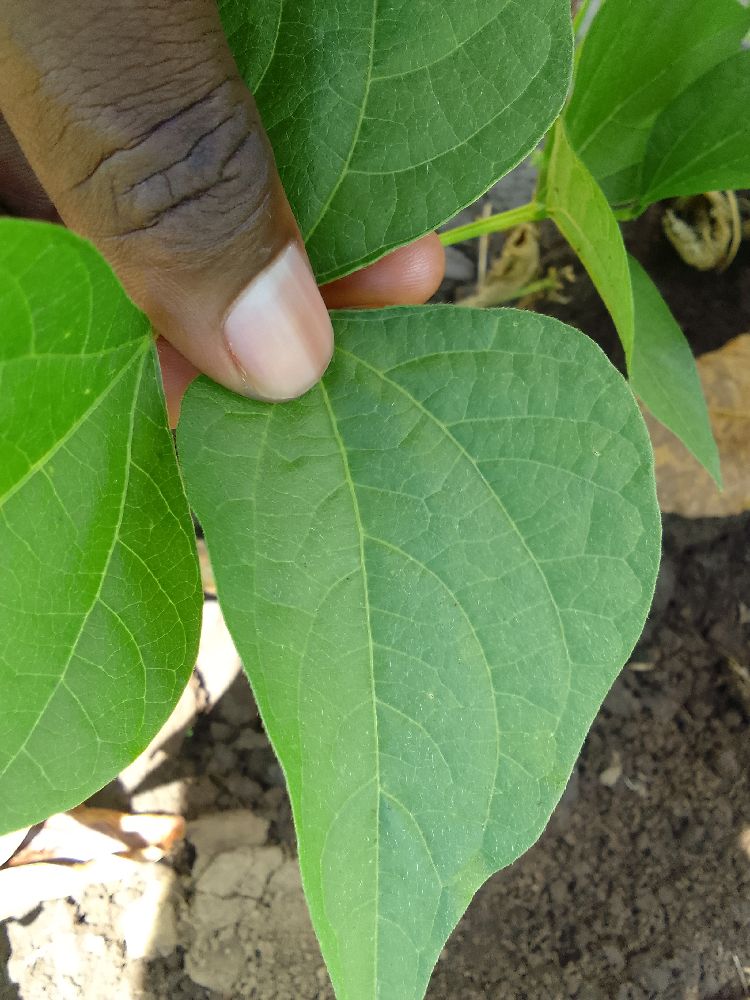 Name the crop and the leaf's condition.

common bean, healthy
